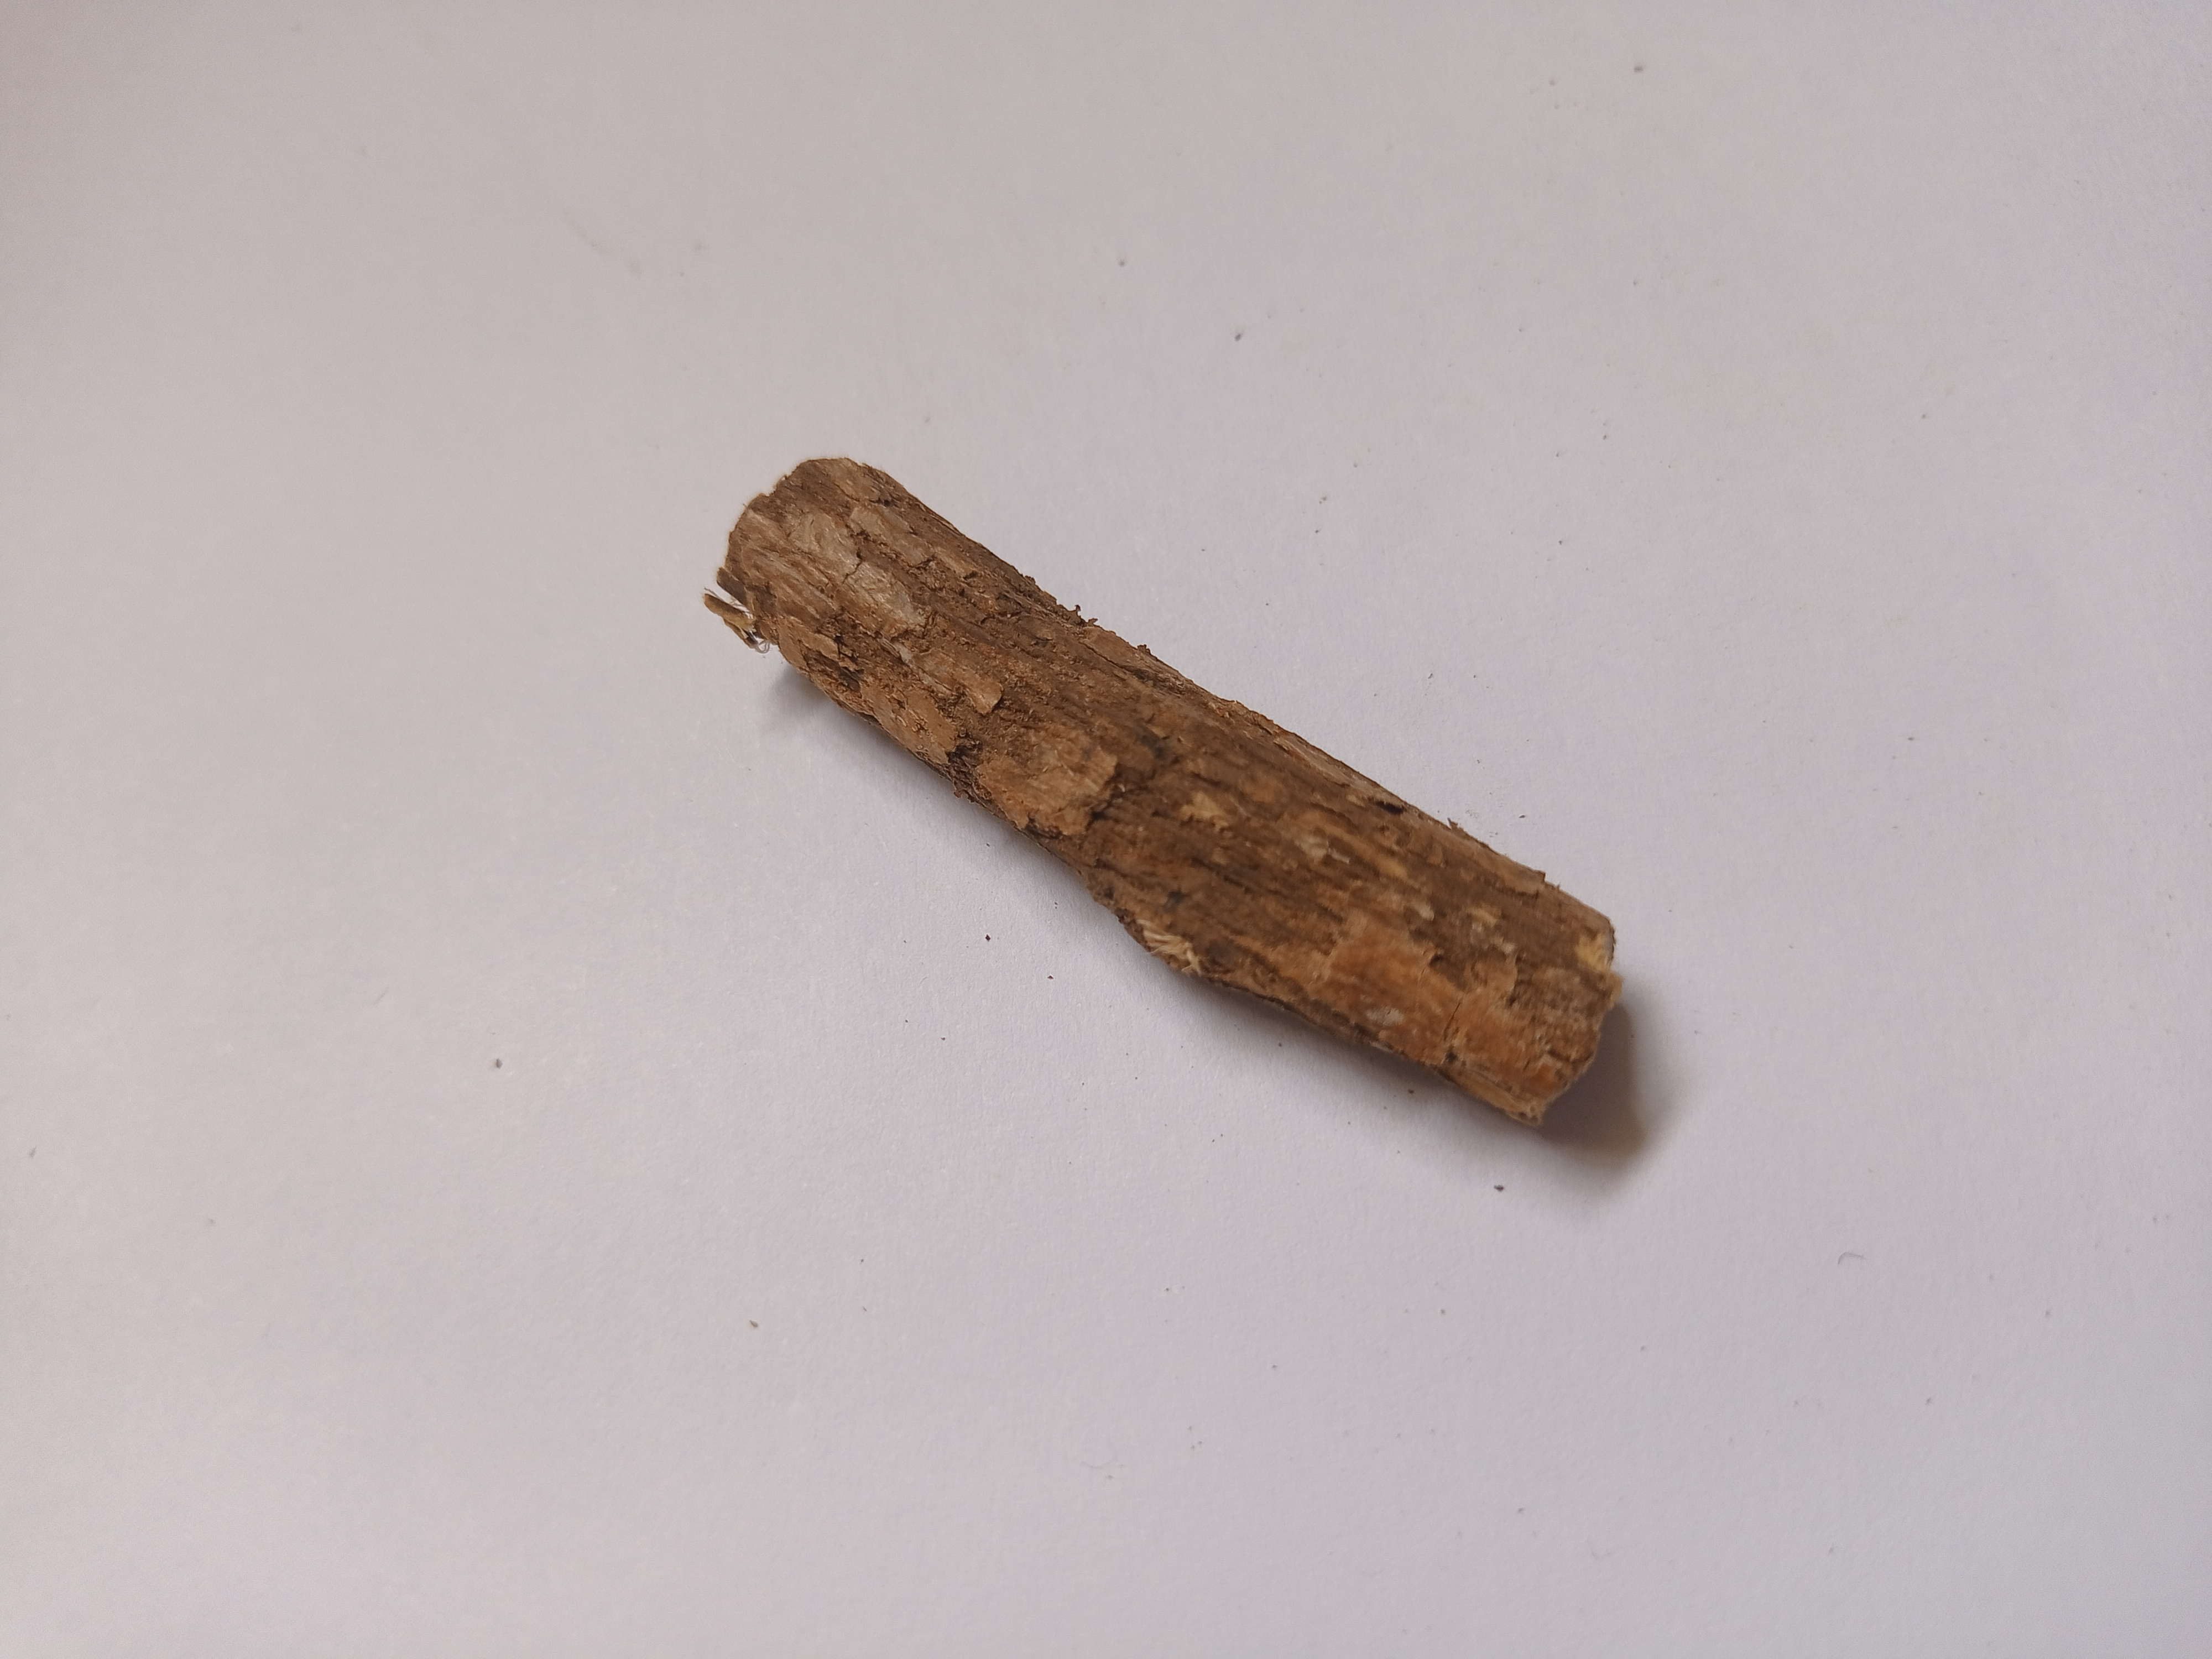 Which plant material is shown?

jesthamadh
